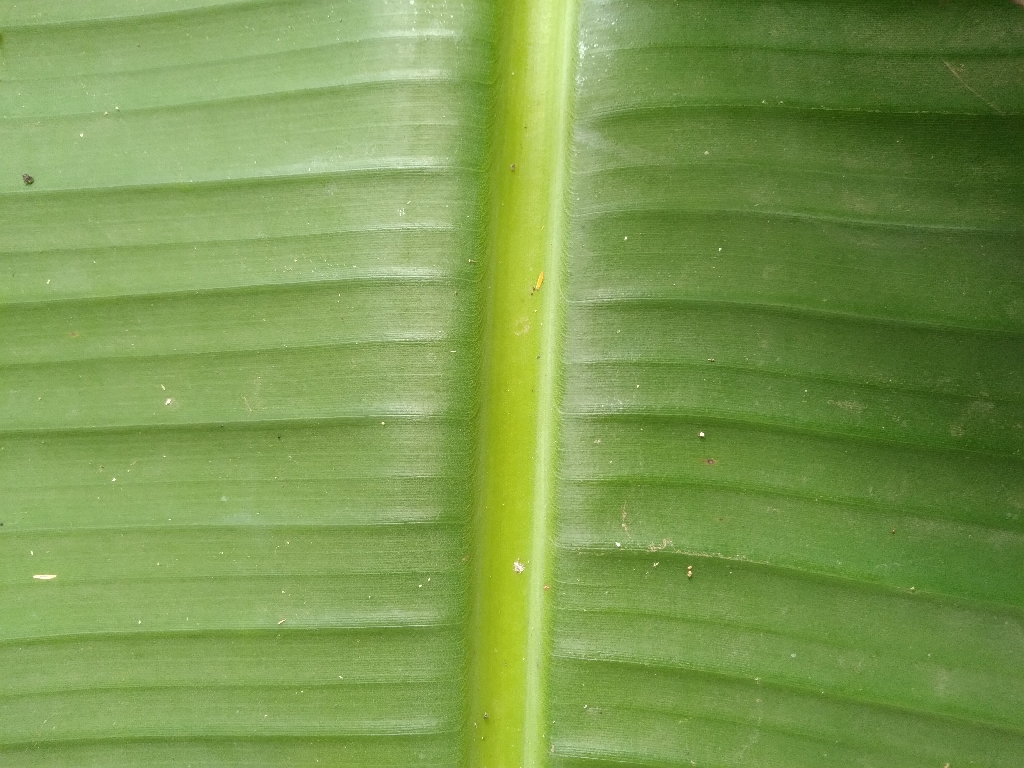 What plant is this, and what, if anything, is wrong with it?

banana, healthy
